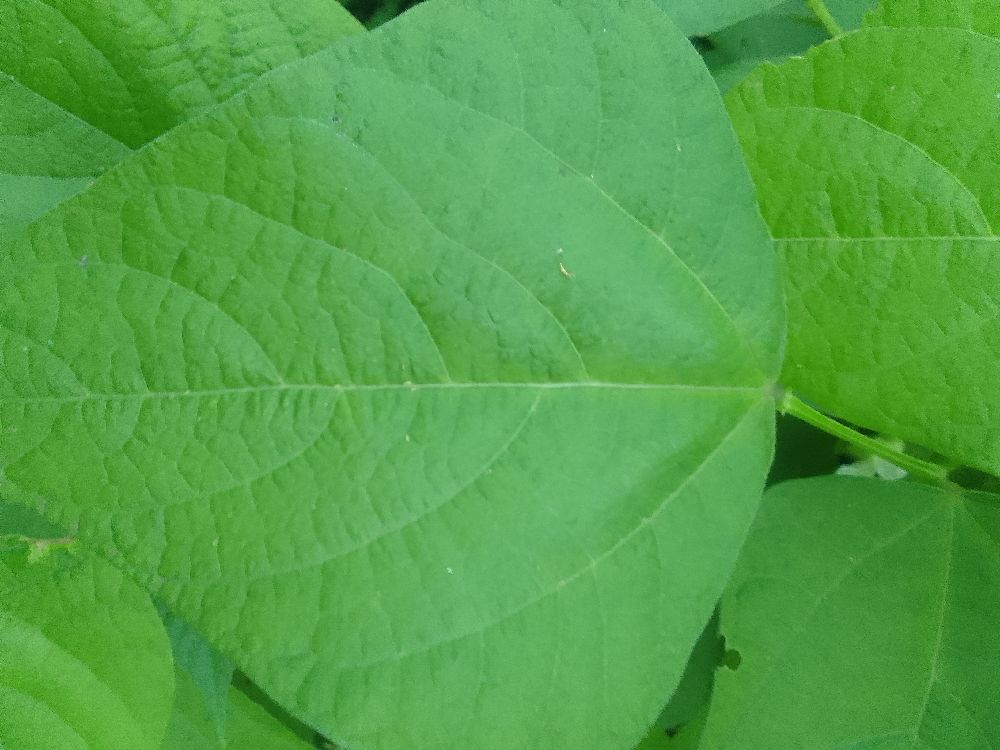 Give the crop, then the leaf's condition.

common bean, healthy
